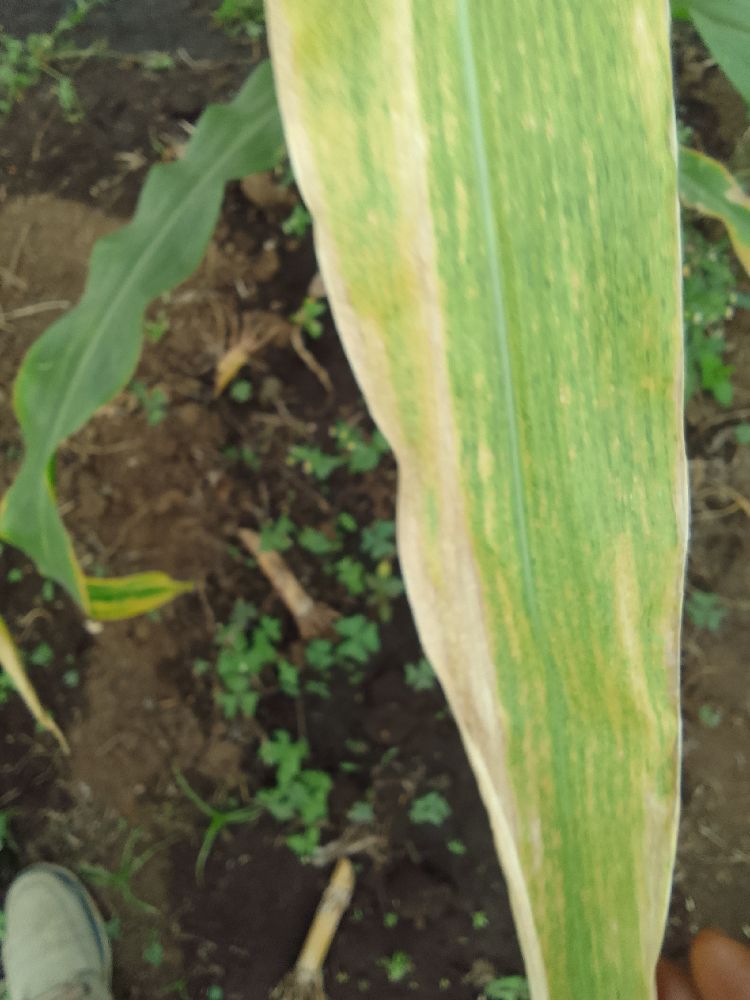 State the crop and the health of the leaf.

maize, maize lethal necrosis
